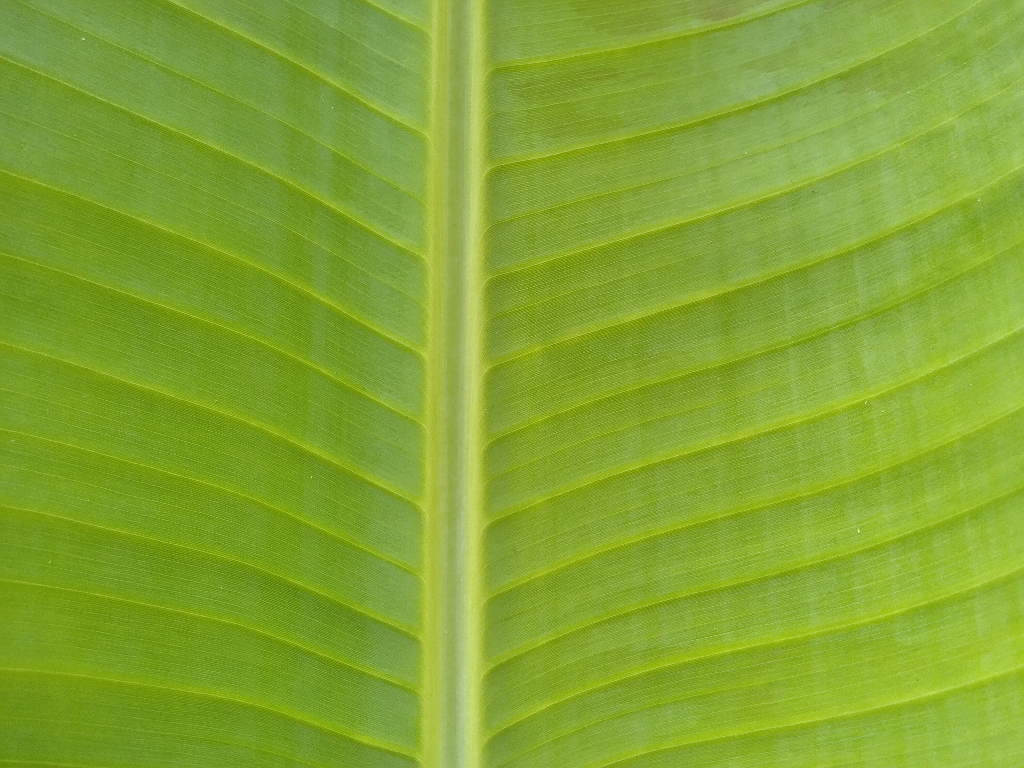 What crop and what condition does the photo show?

banana, healthy
